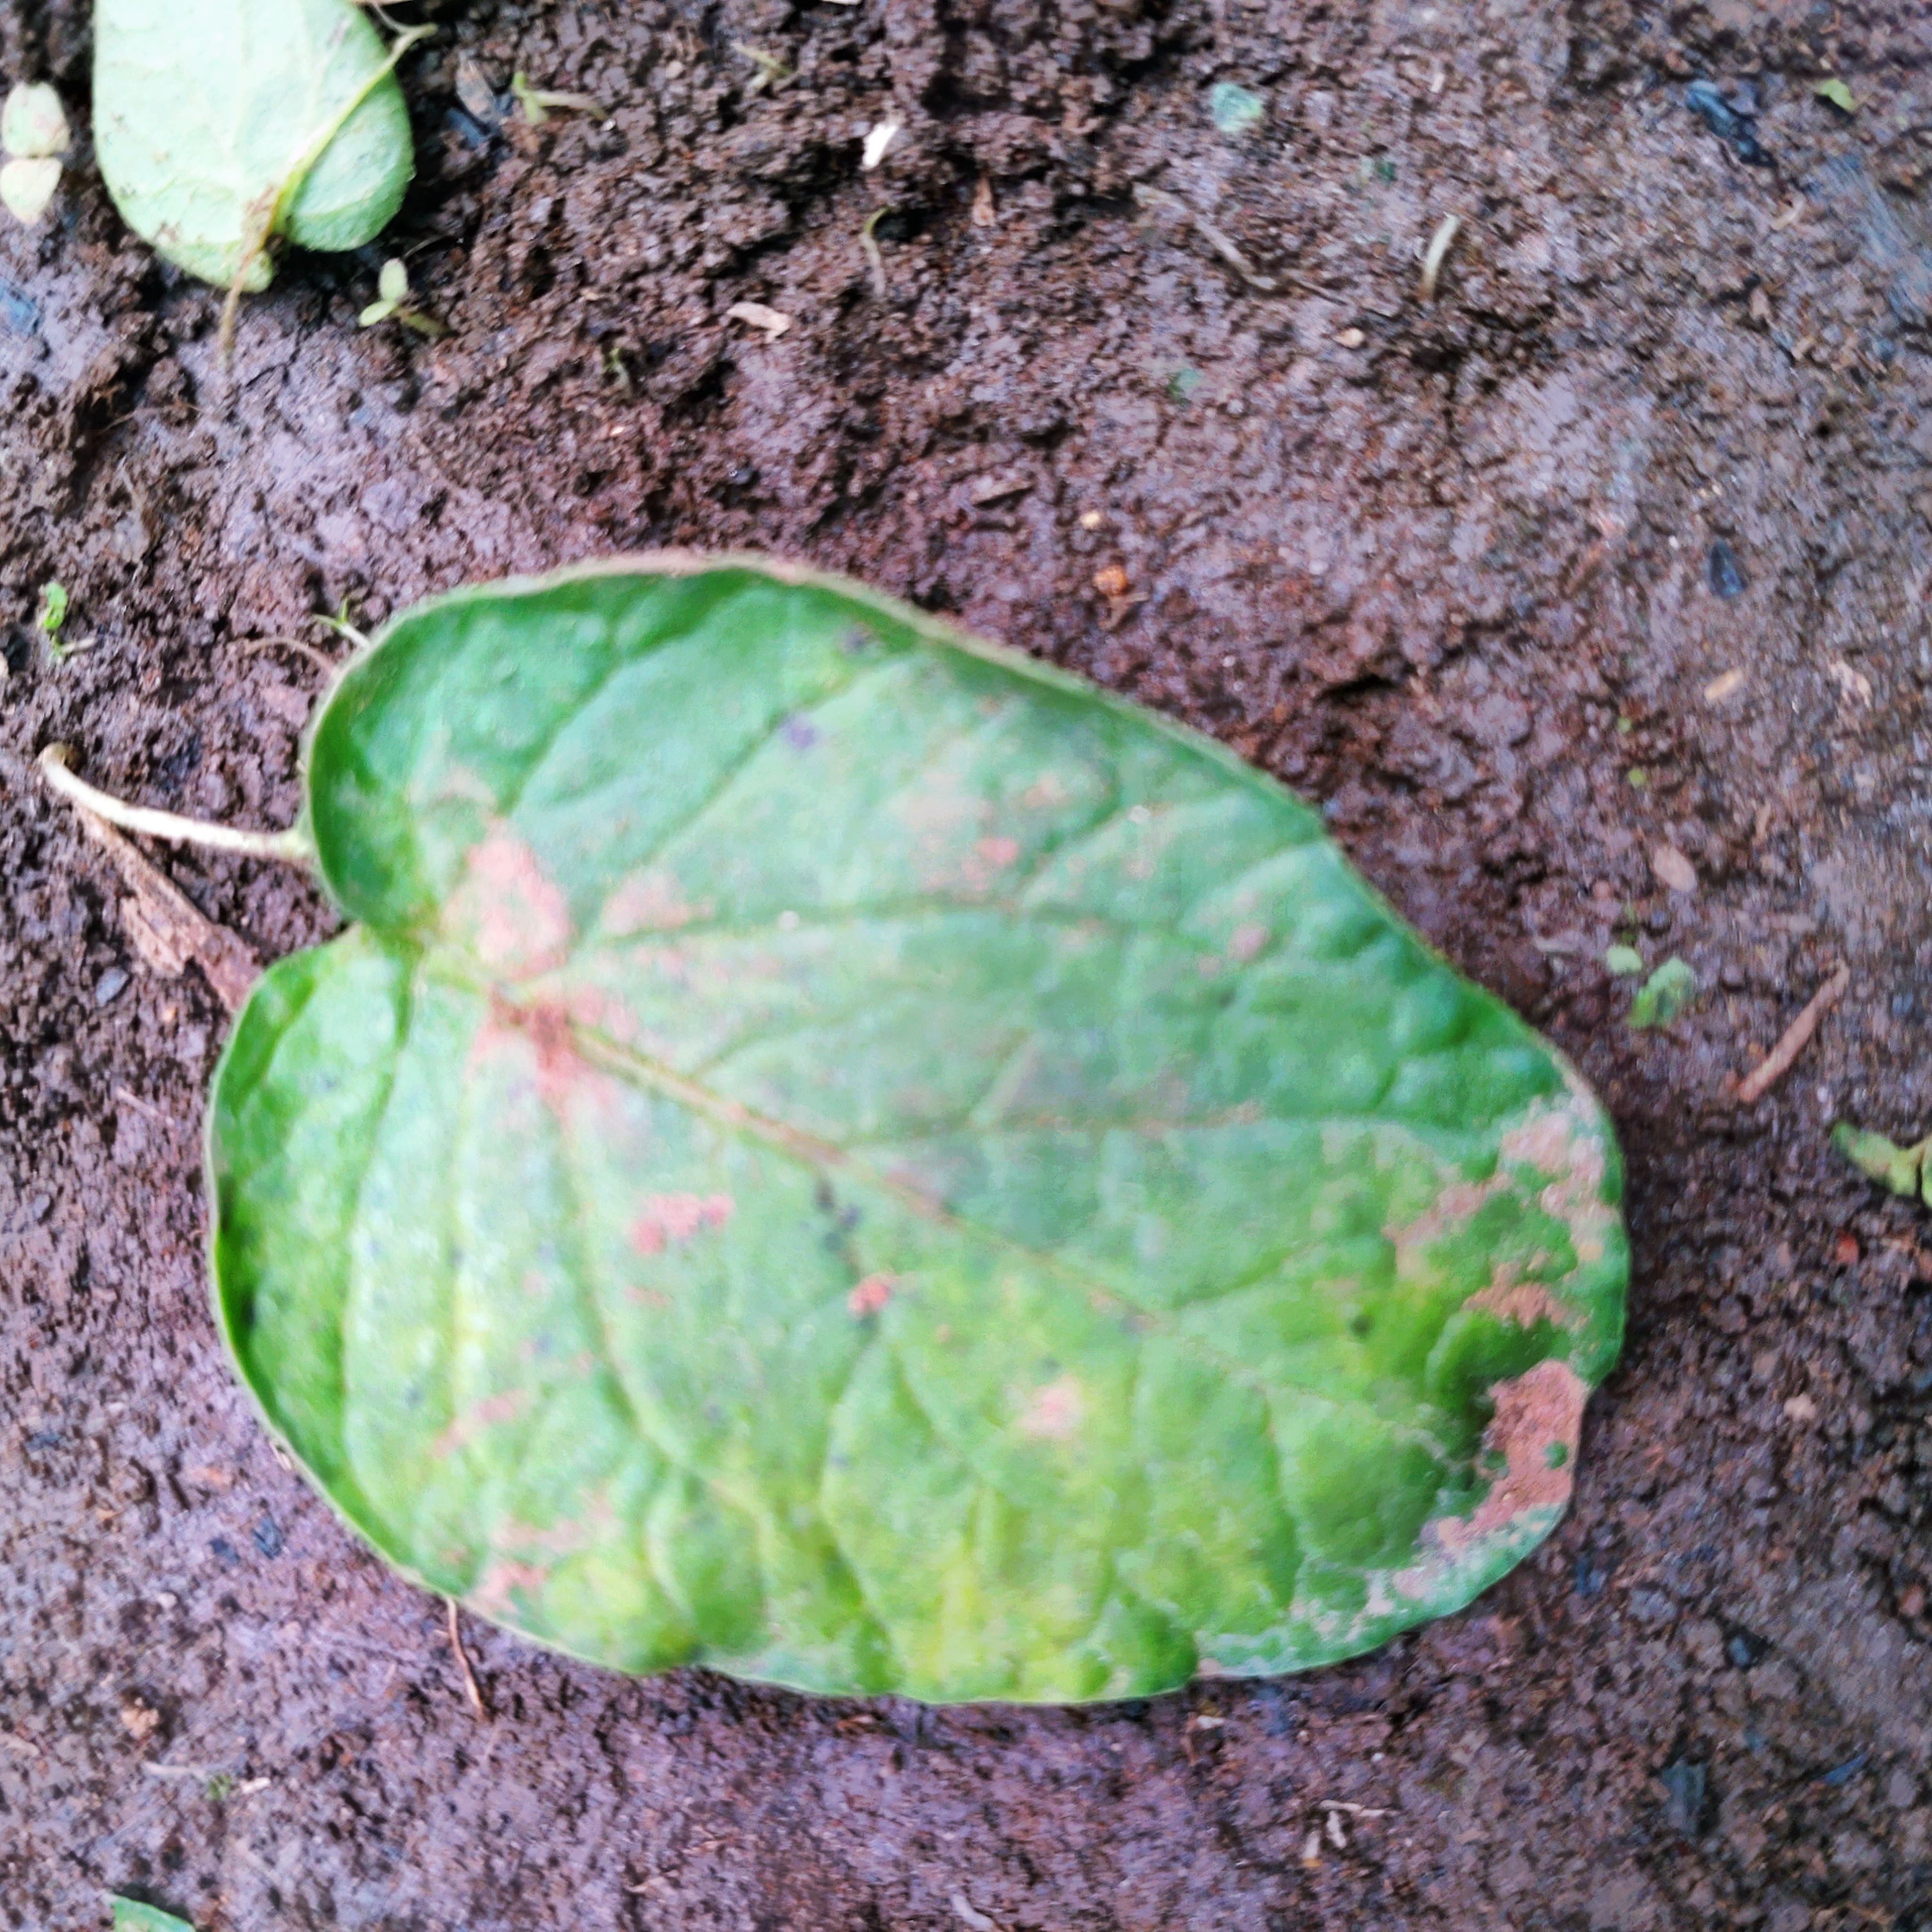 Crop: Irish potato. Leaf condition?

late blight
